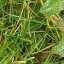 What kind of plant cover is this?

structured weed
